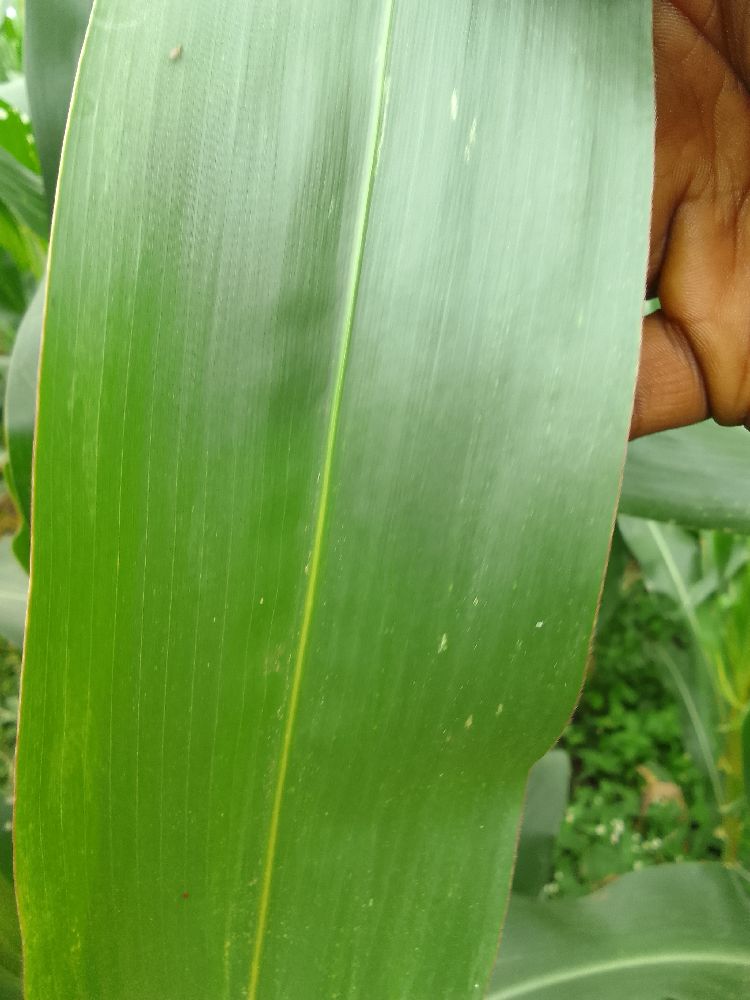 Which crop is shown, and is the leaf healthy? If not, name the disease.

maize, healthy
